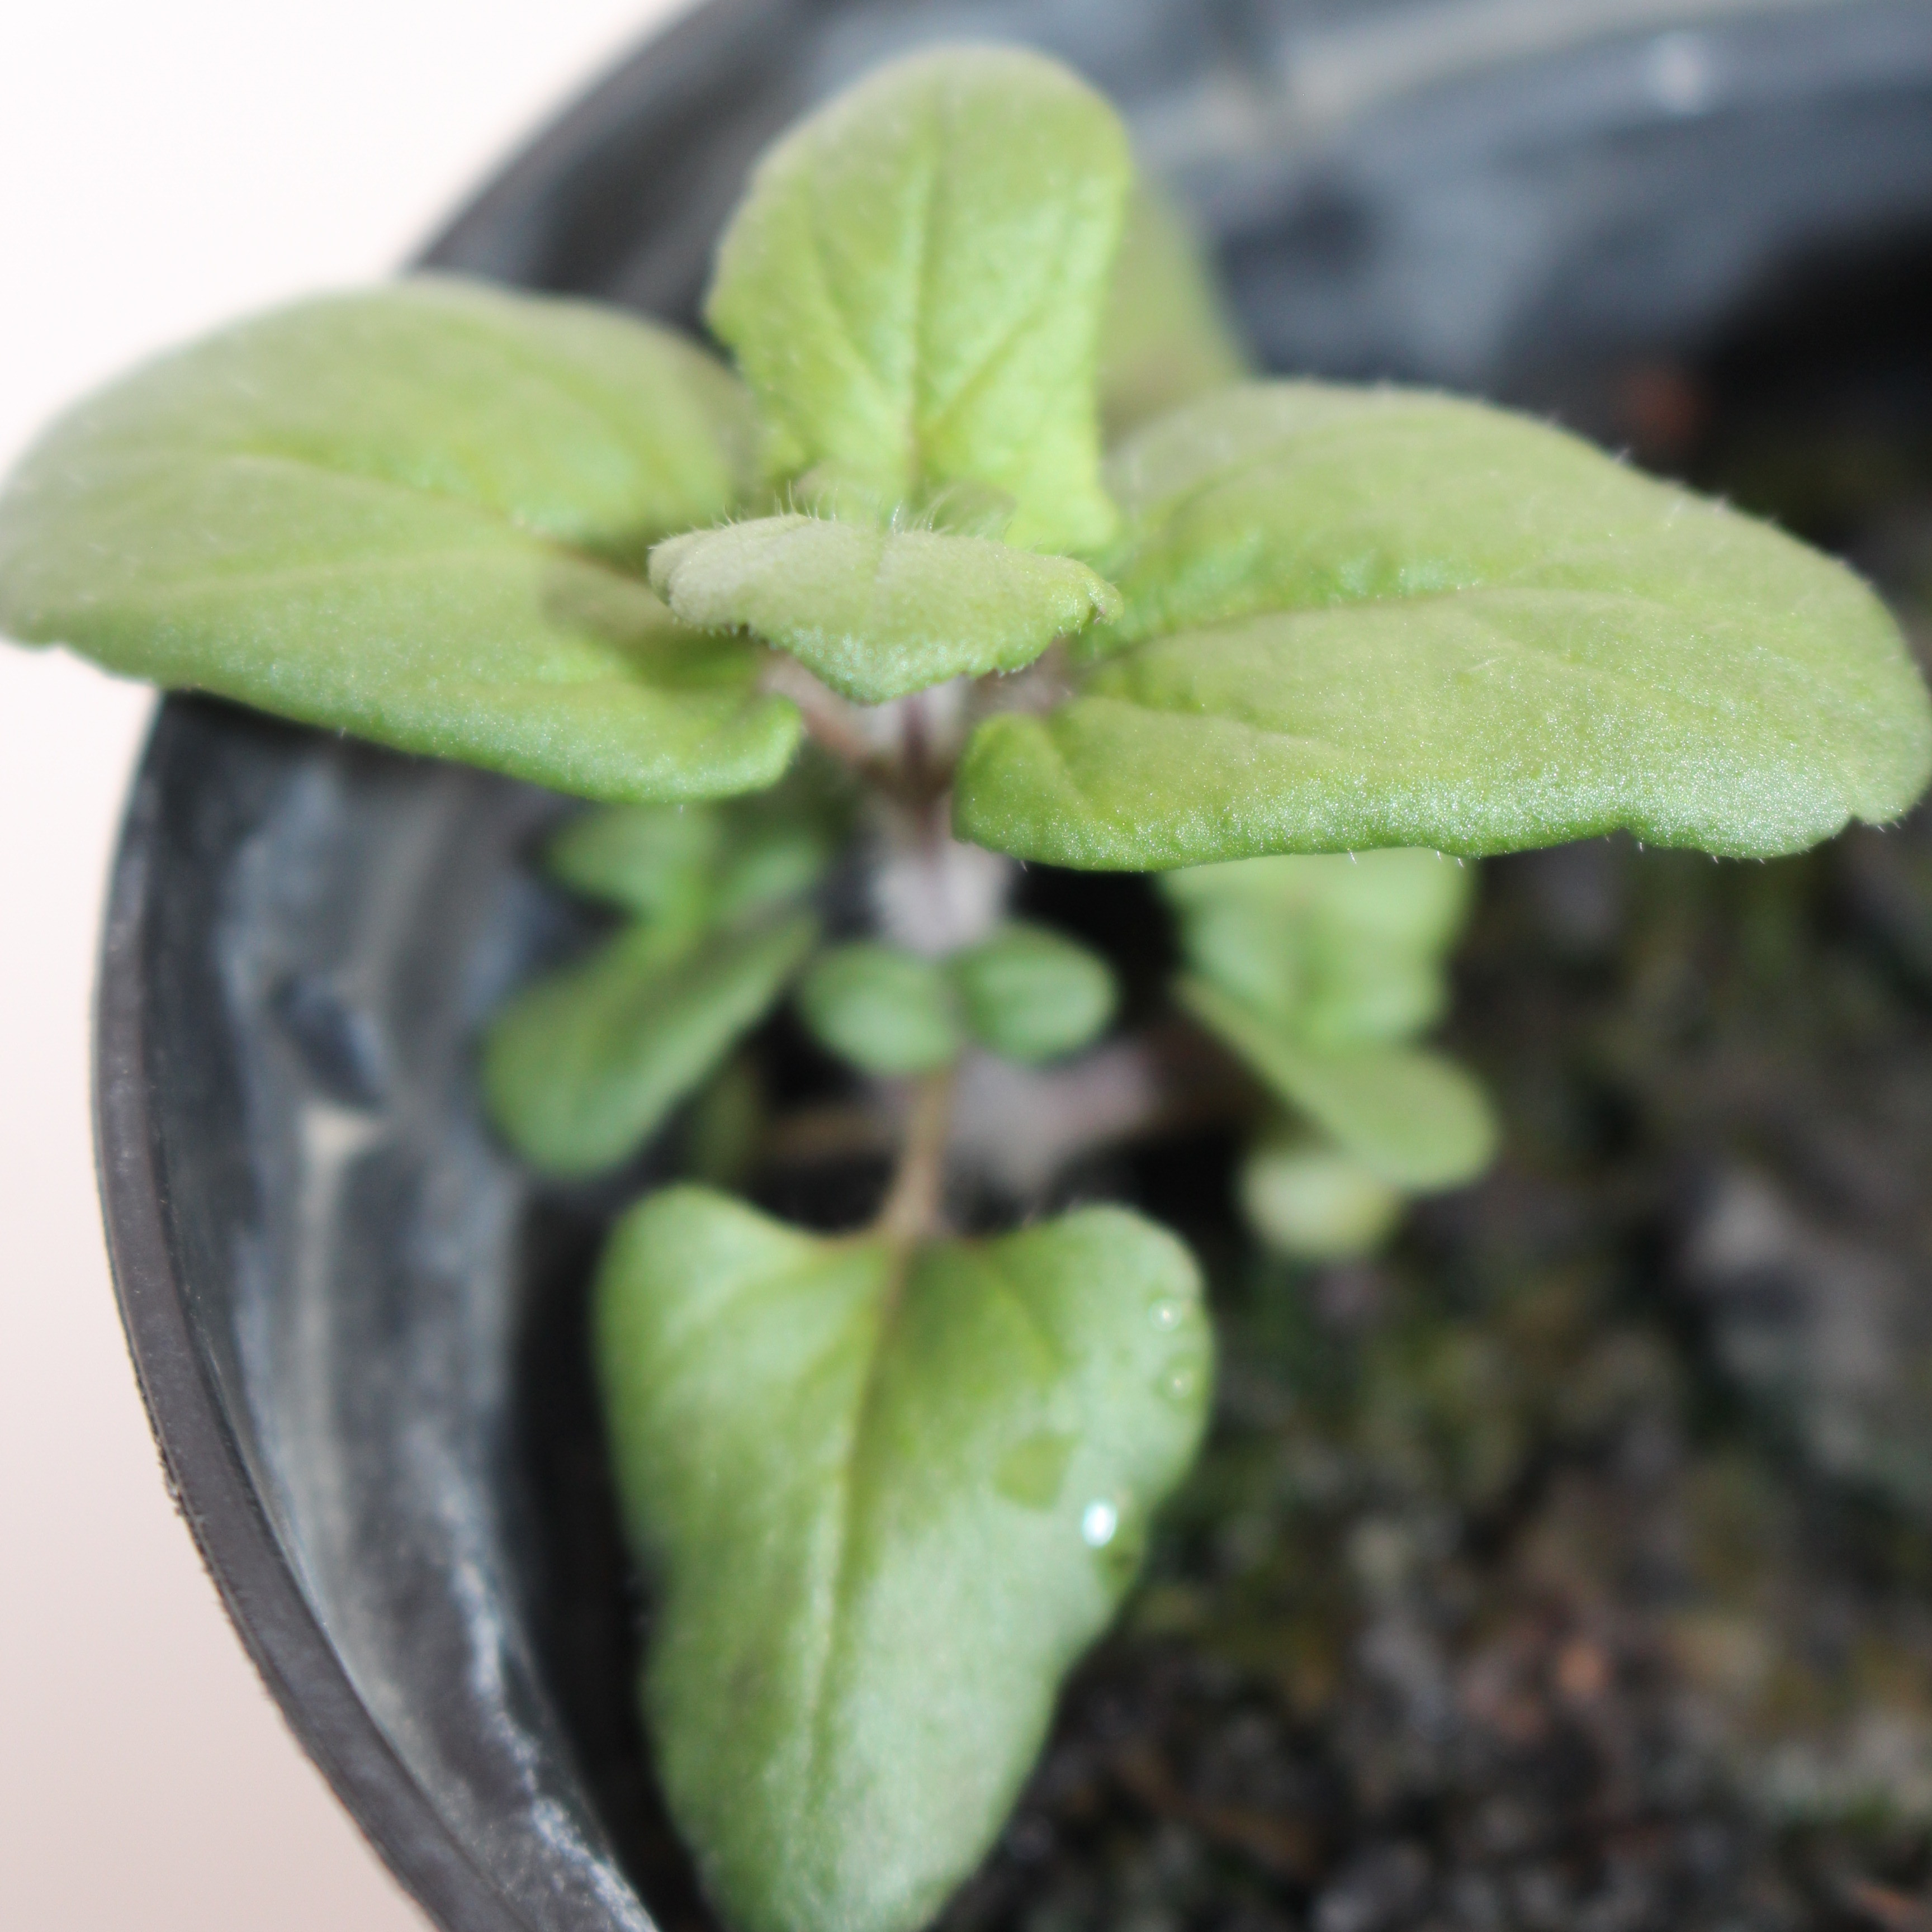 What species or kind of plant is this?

Veronica persica
